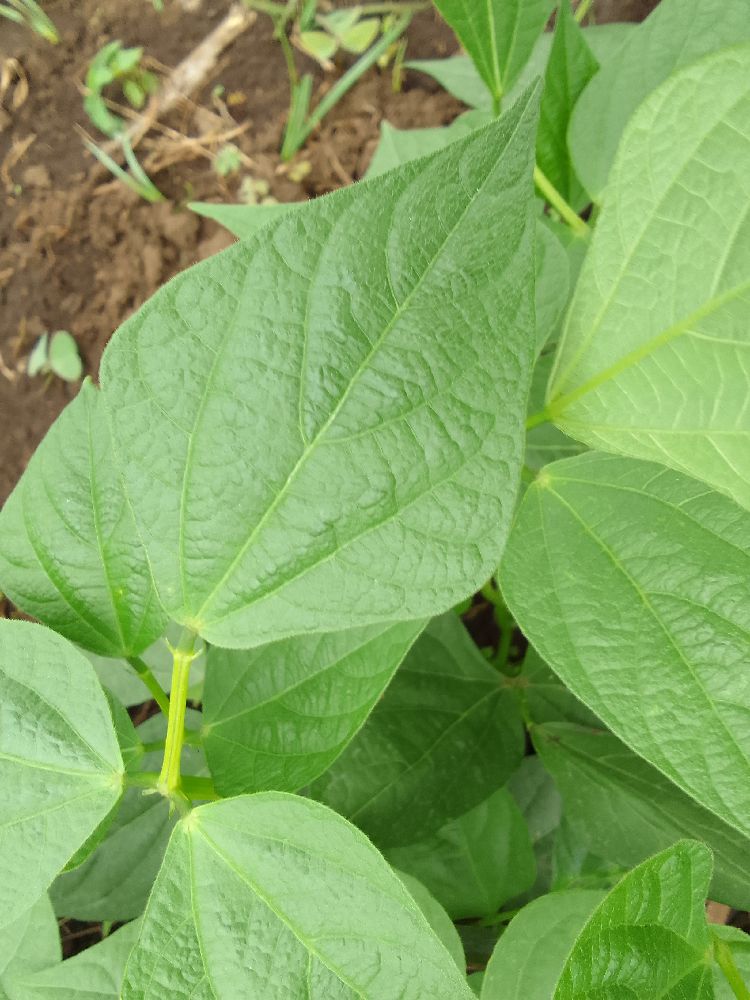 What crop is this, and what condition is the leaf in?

common bean, healthy
